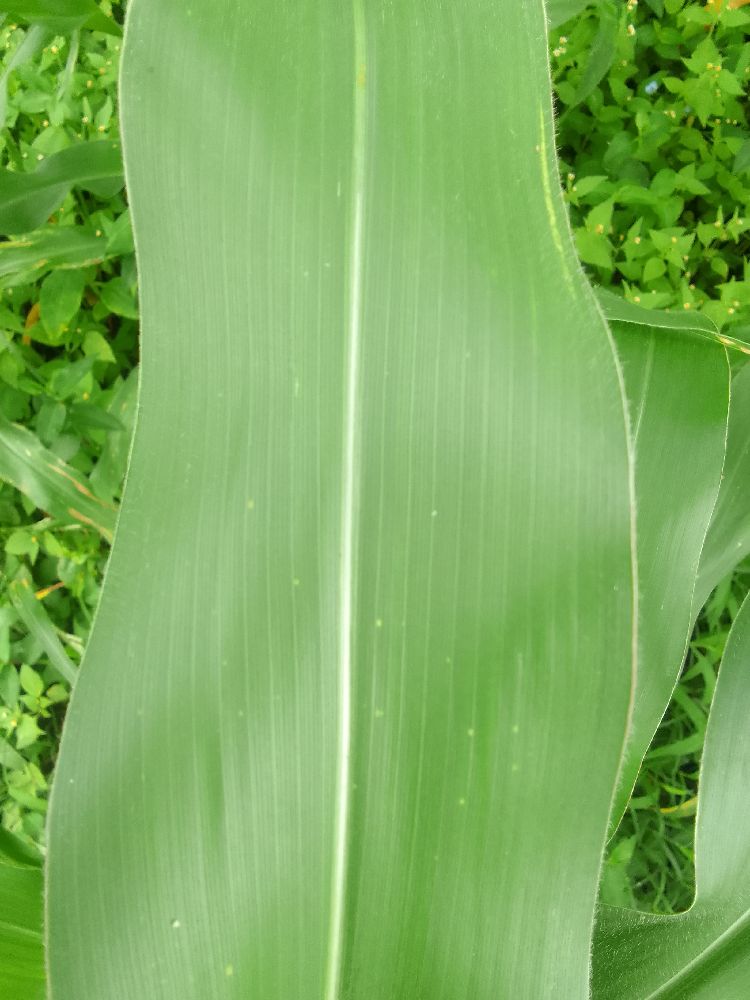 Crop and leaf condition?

maize, healthy
